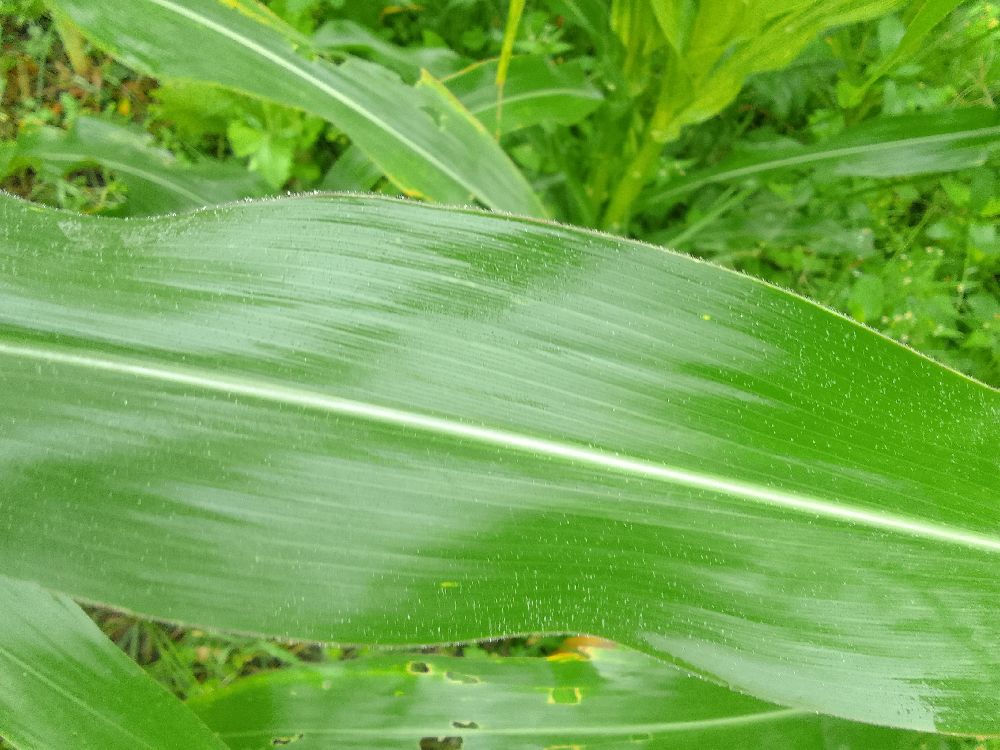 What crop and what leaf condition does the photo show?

maize, healthy
